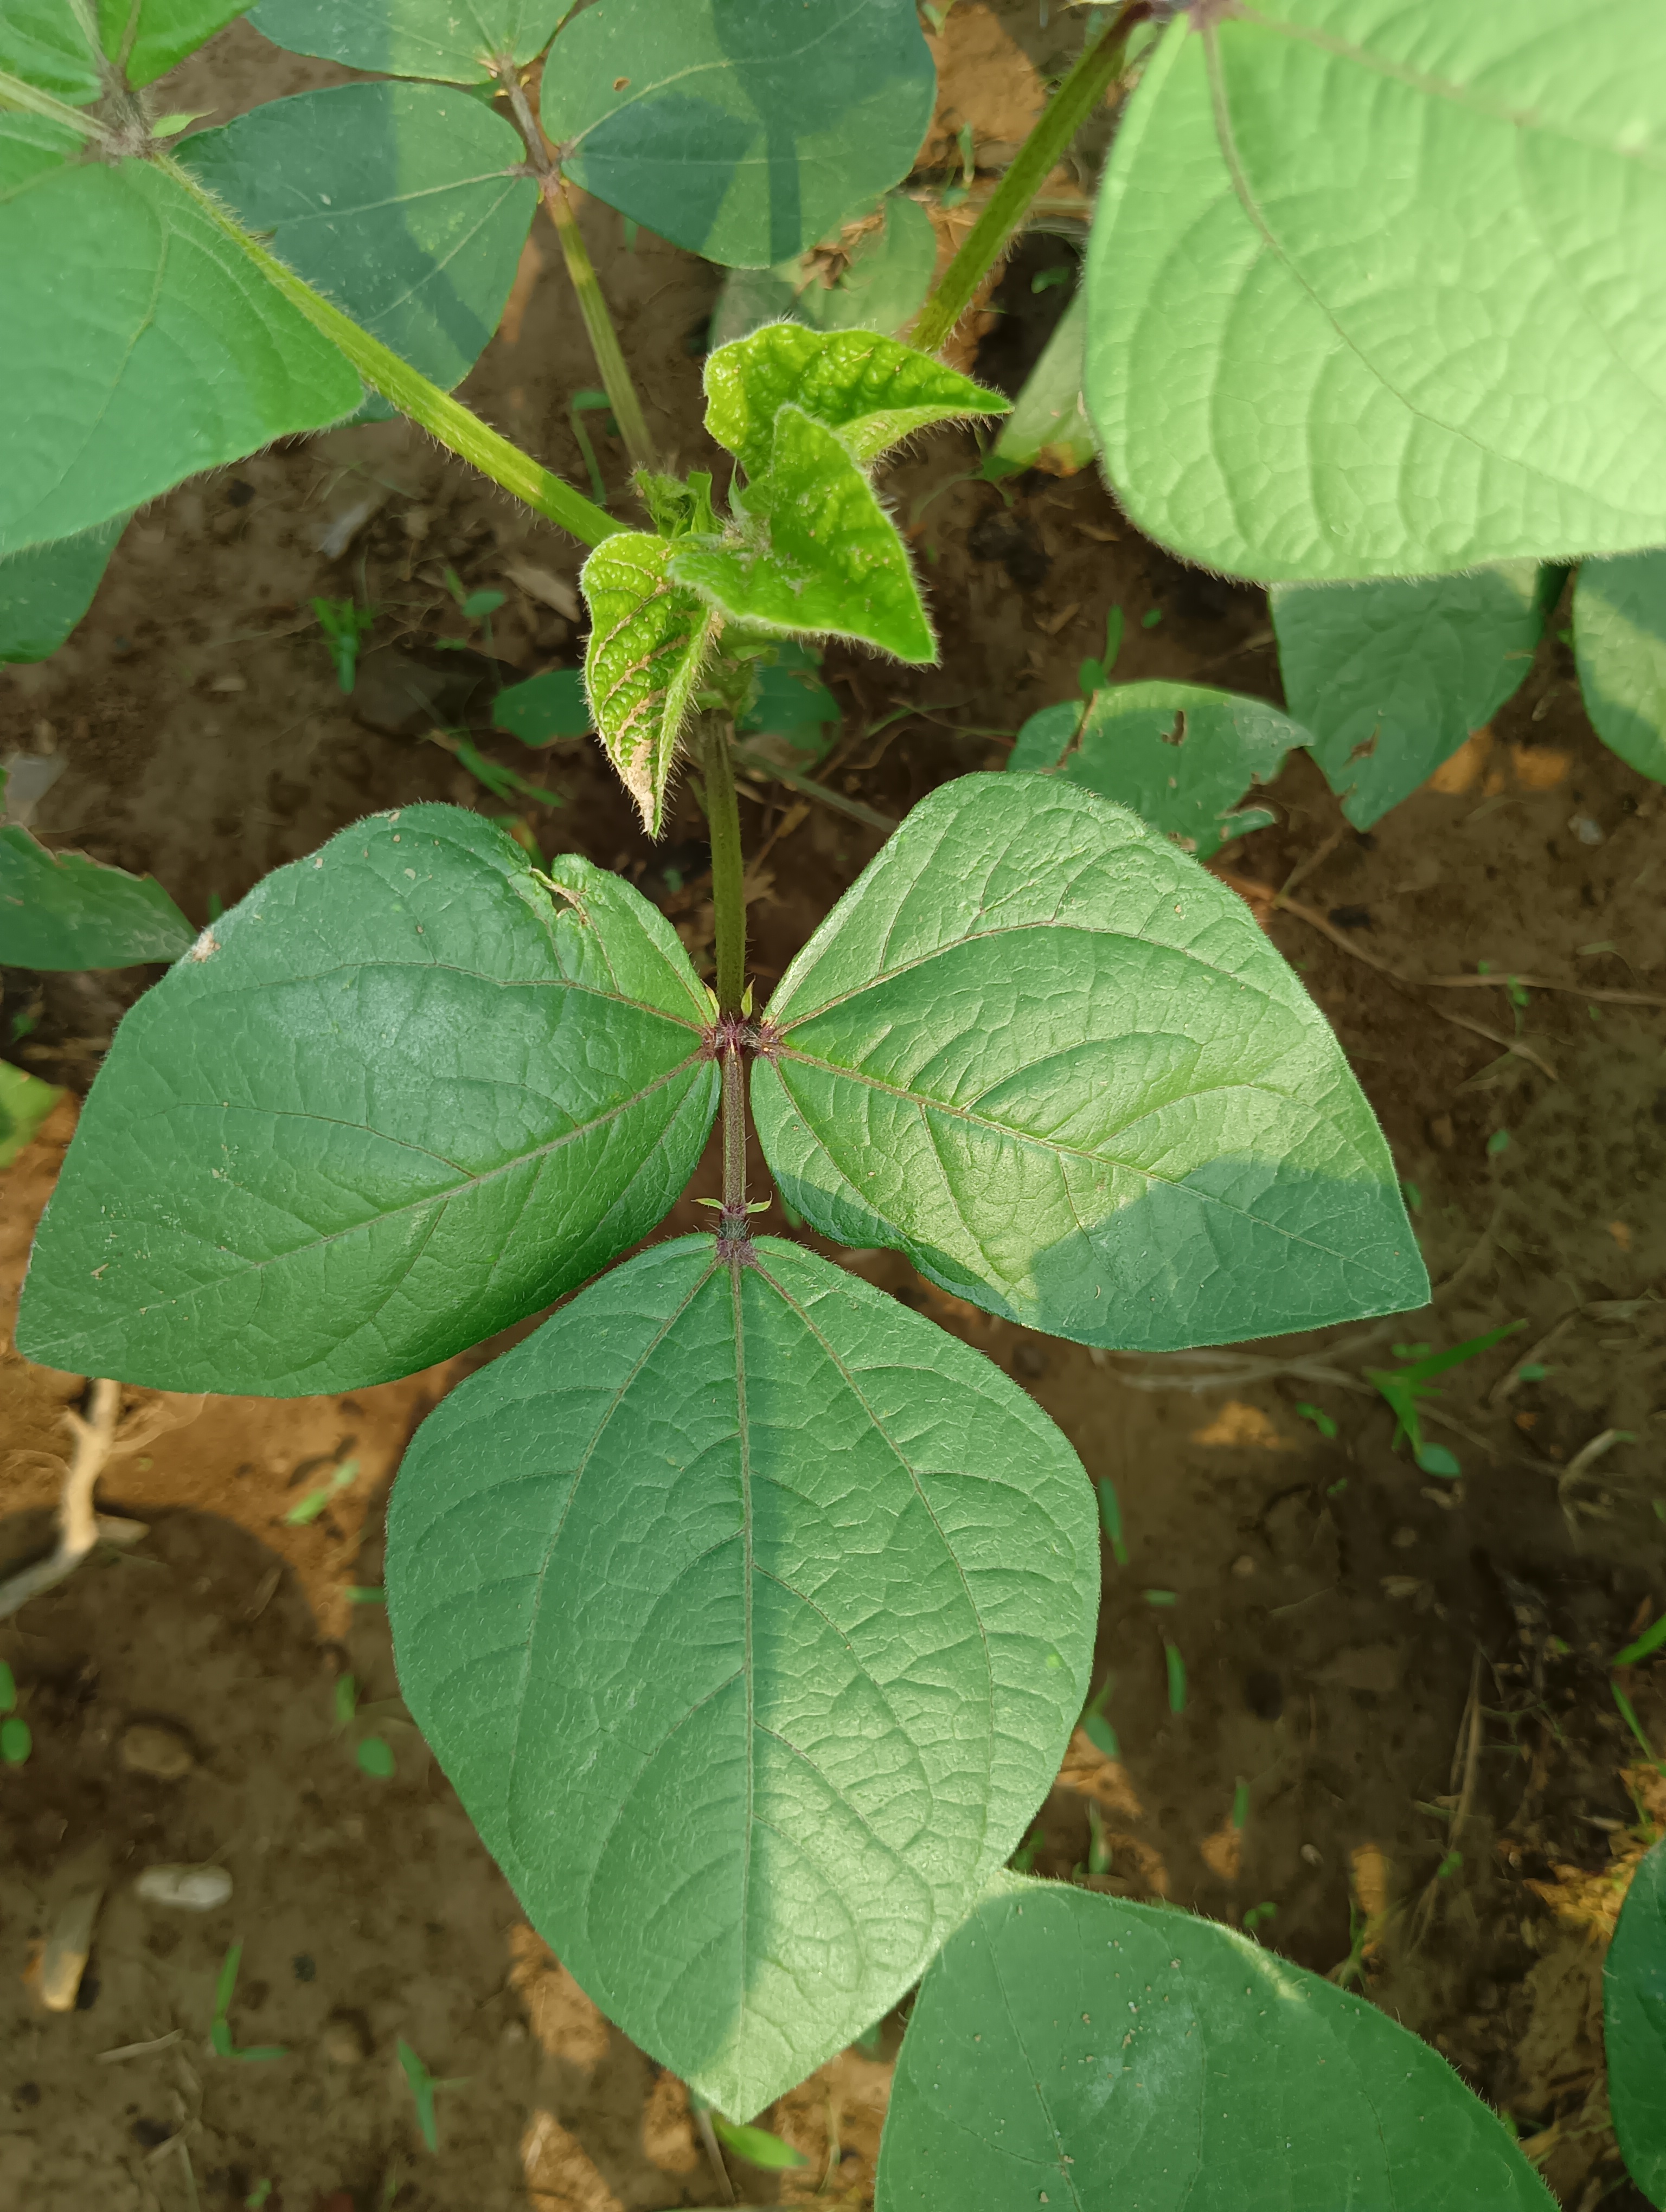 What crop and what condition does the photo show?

mungbean, healthy
